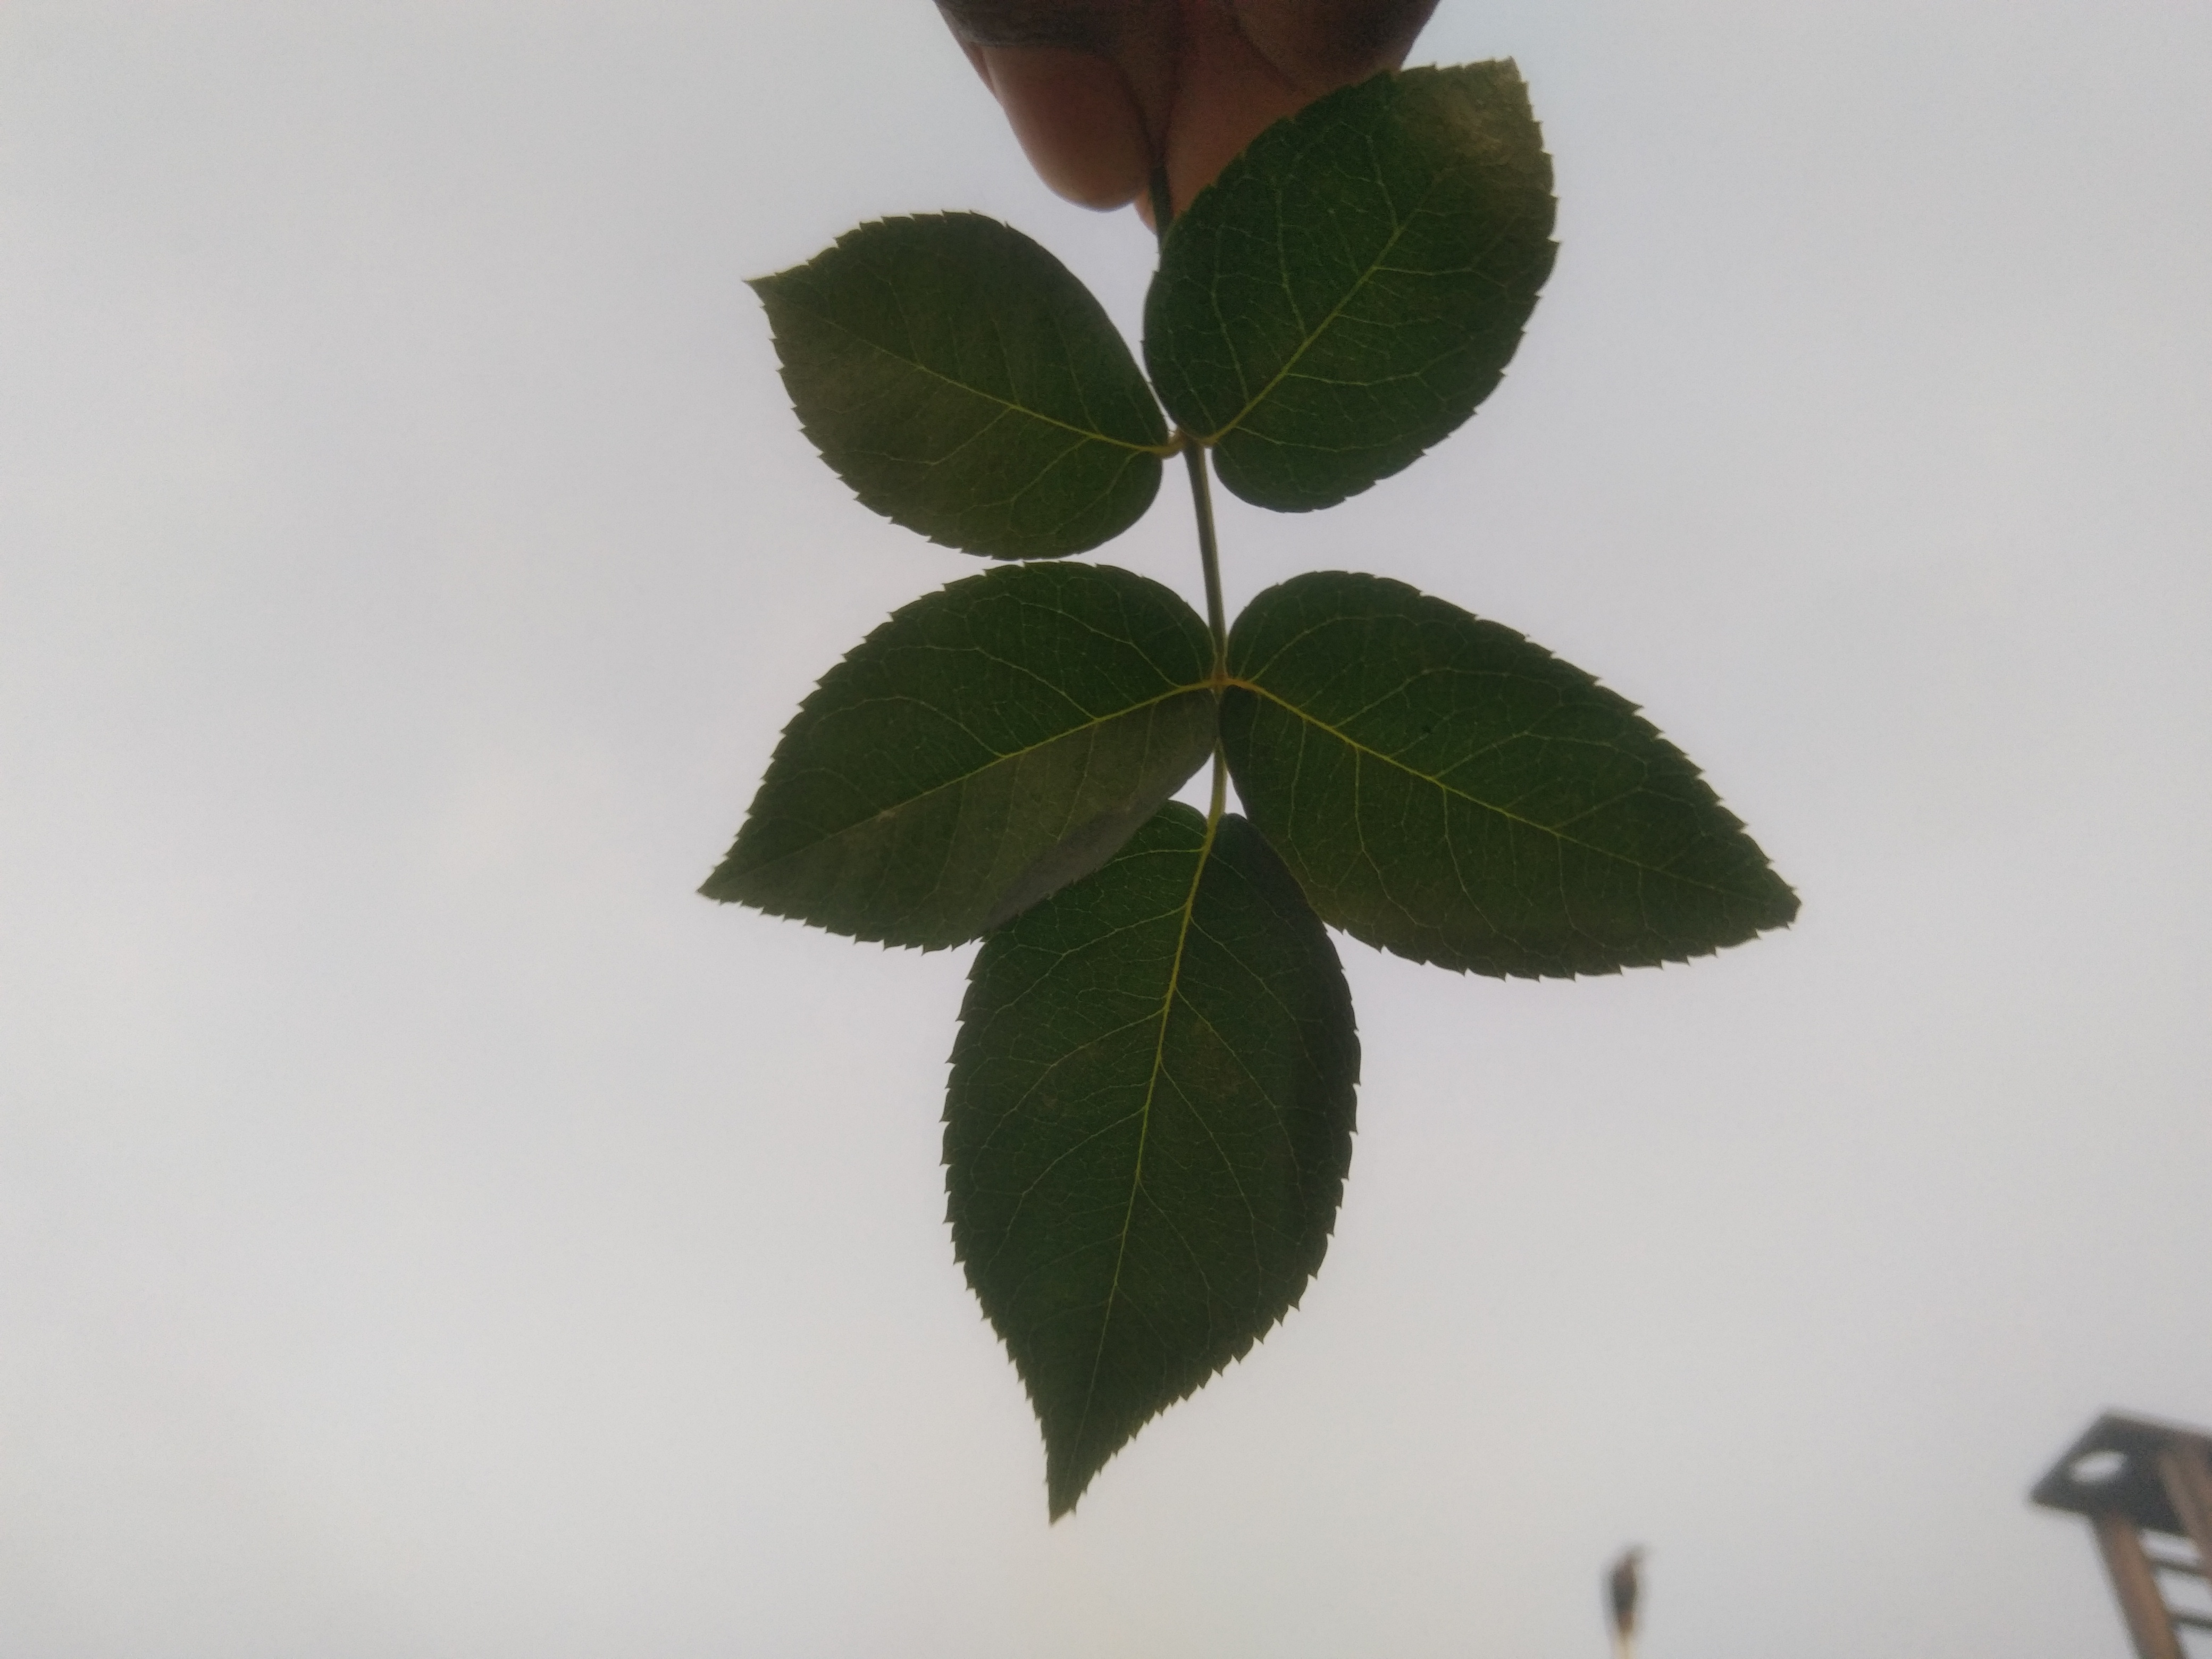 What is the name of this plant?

rose
